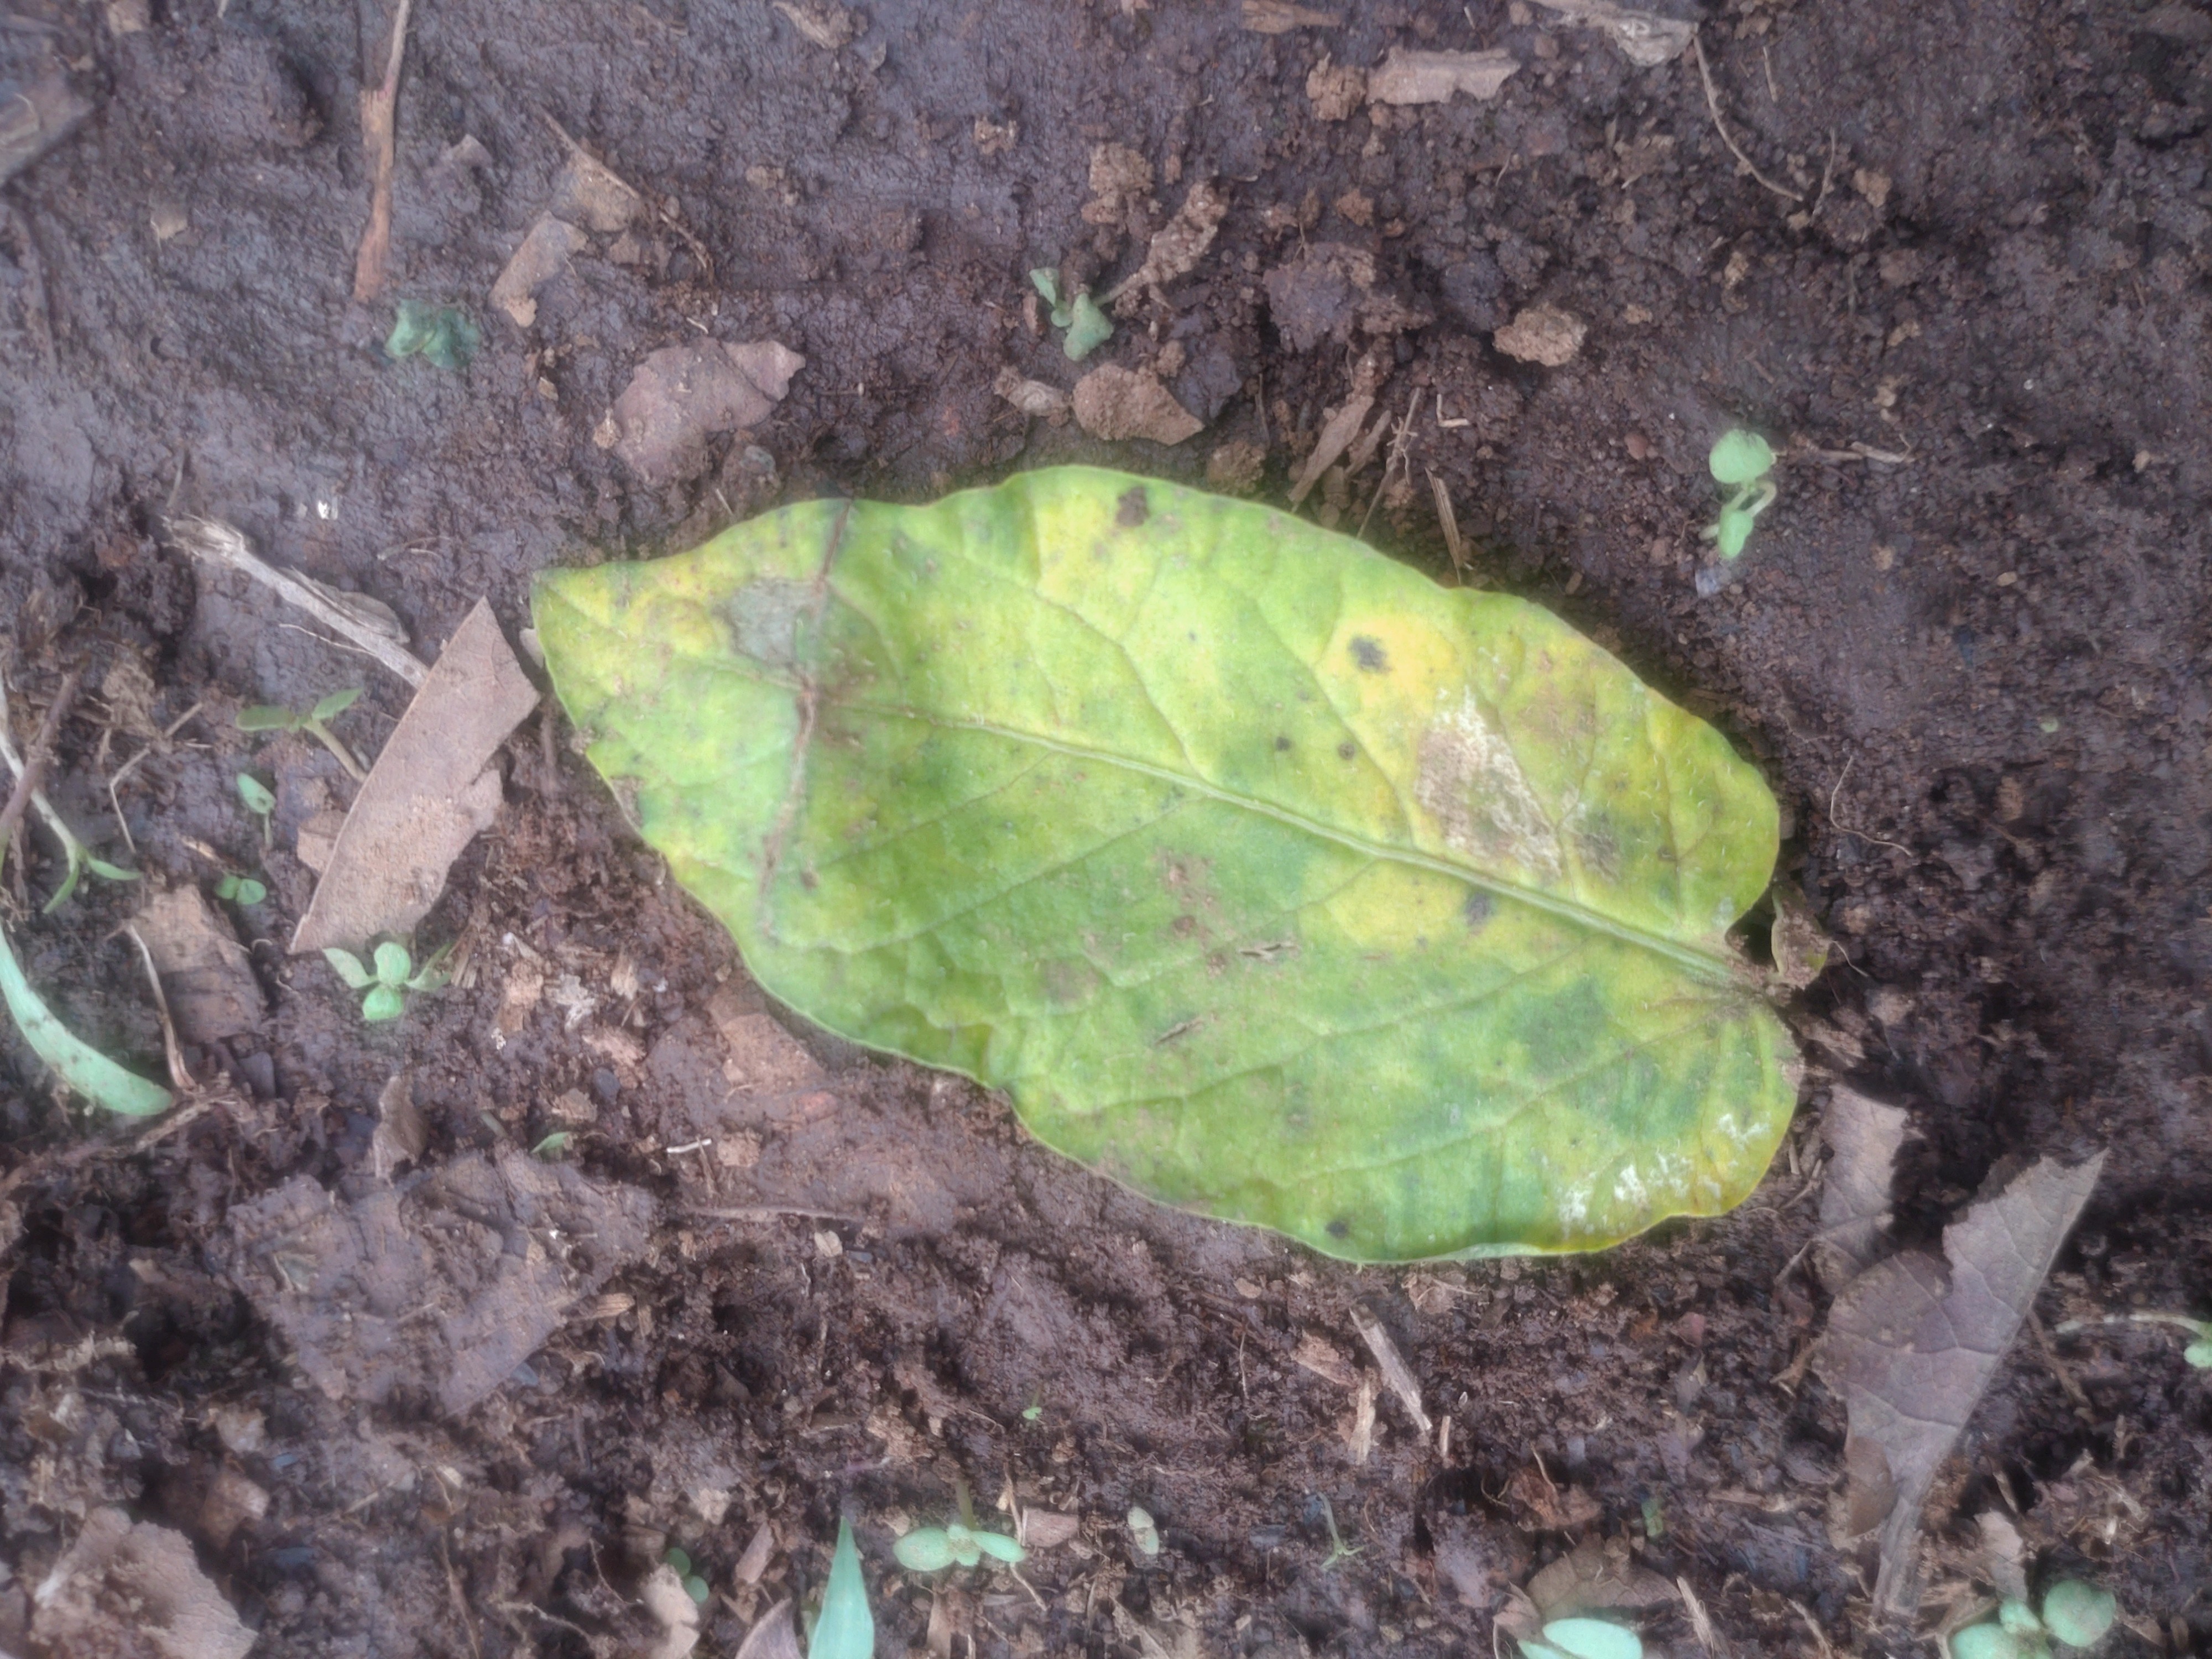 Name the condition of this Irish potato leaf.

late blight
